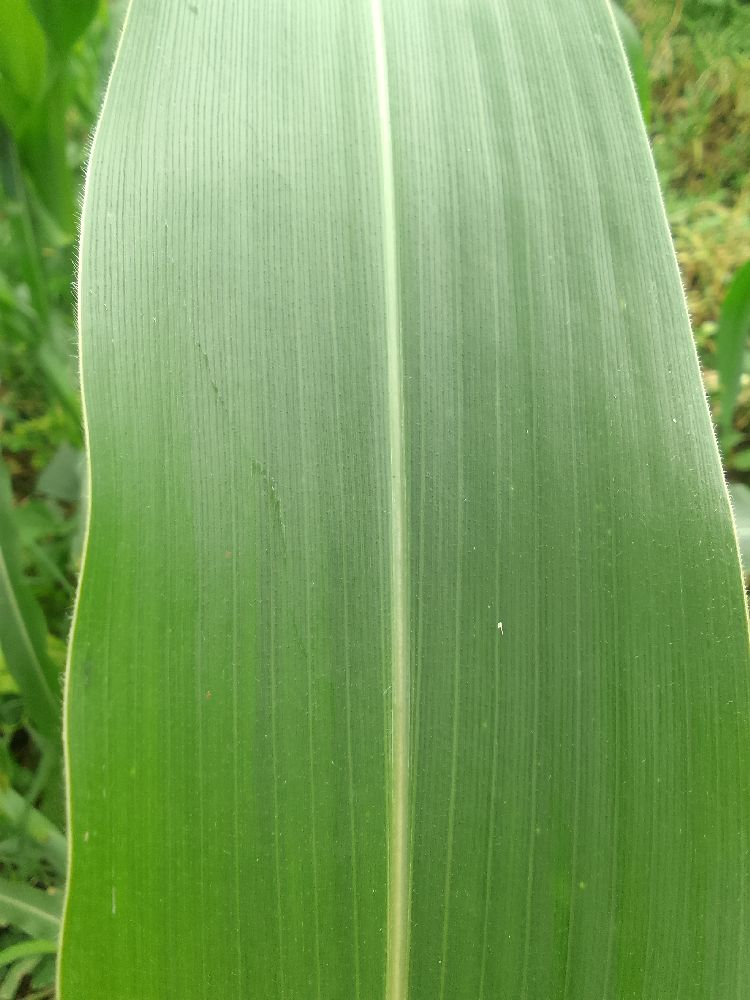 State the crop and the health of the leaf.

maize, healthy
